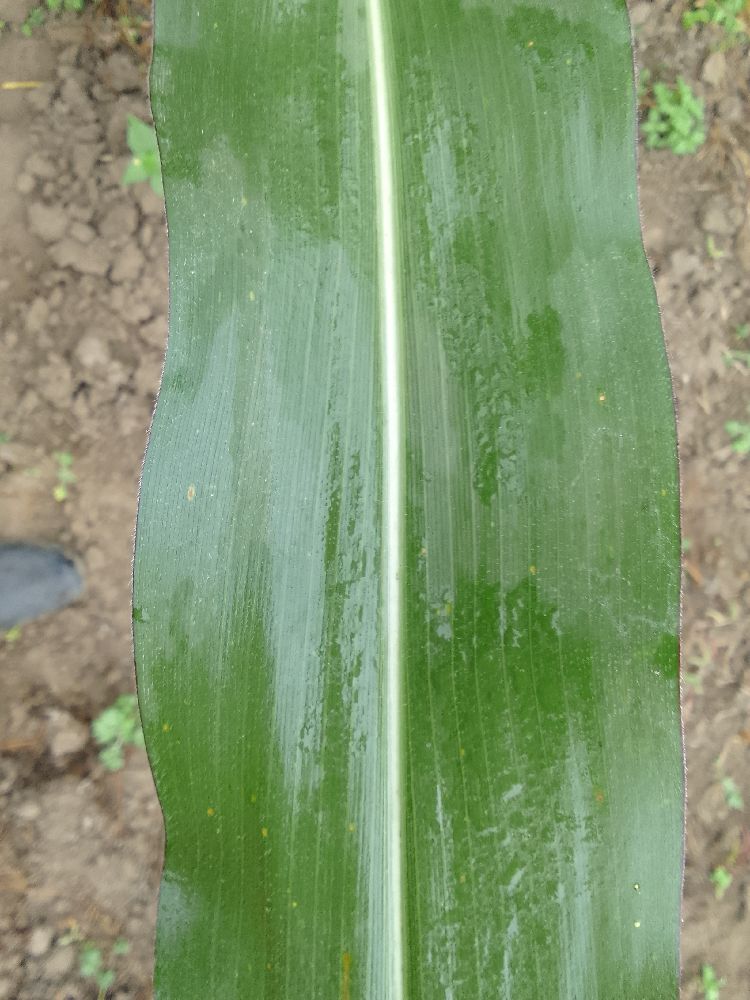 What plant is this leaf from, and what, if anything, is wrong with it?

maize, healthy
